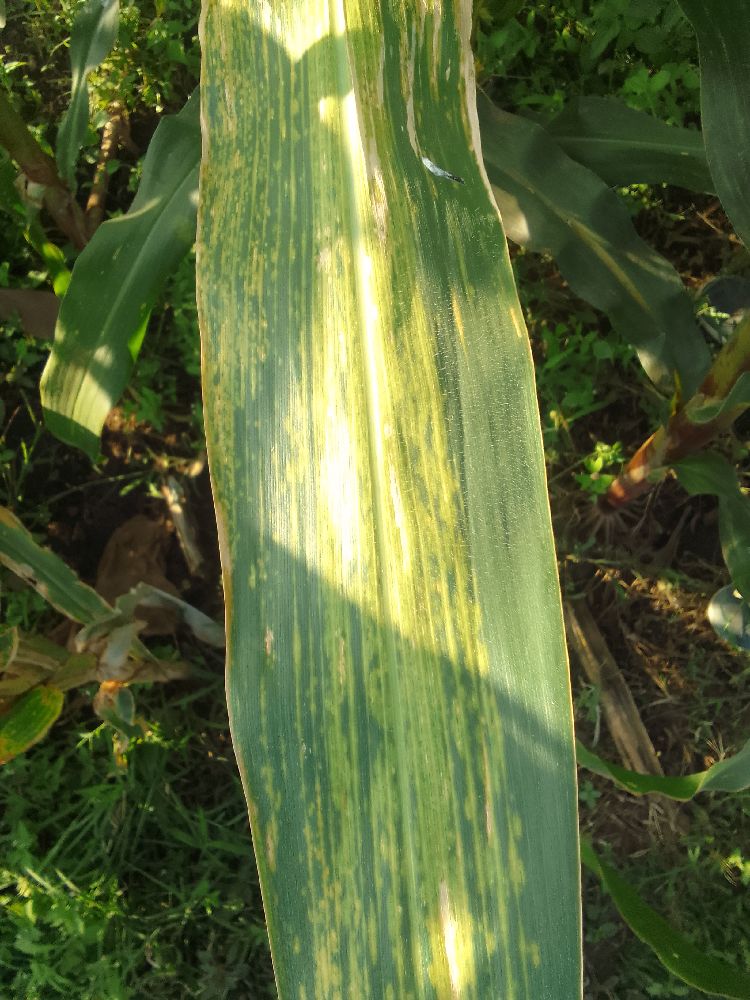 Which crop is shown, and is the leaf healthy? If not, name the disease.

maize, maize lethal necrosis
